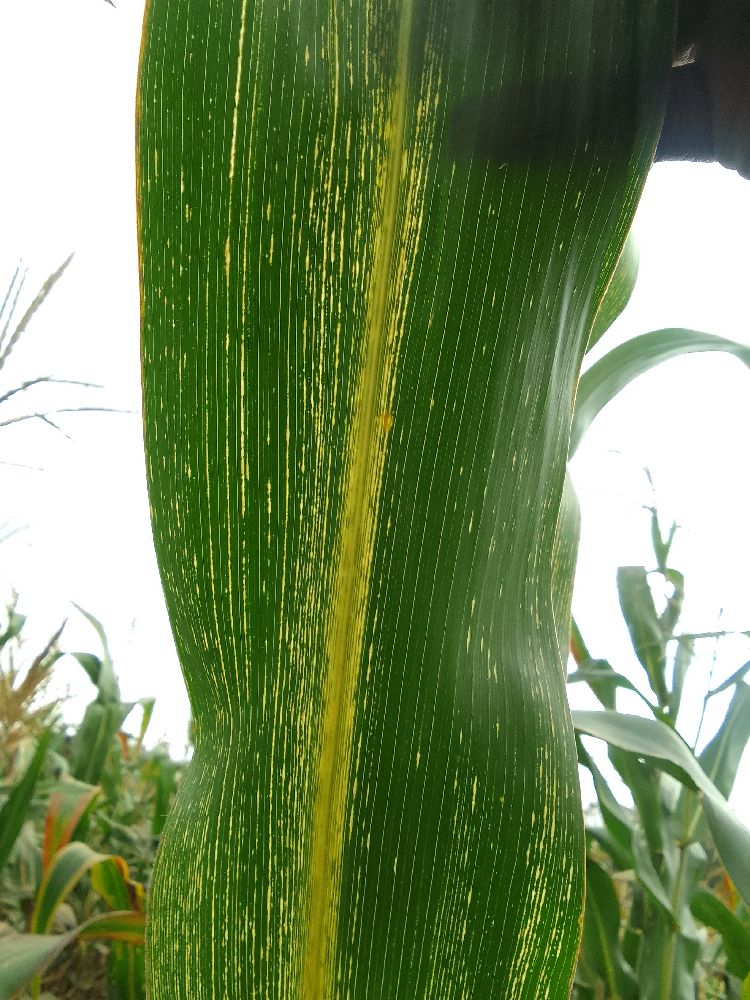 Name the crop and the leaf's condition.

maize, maize streak virus
